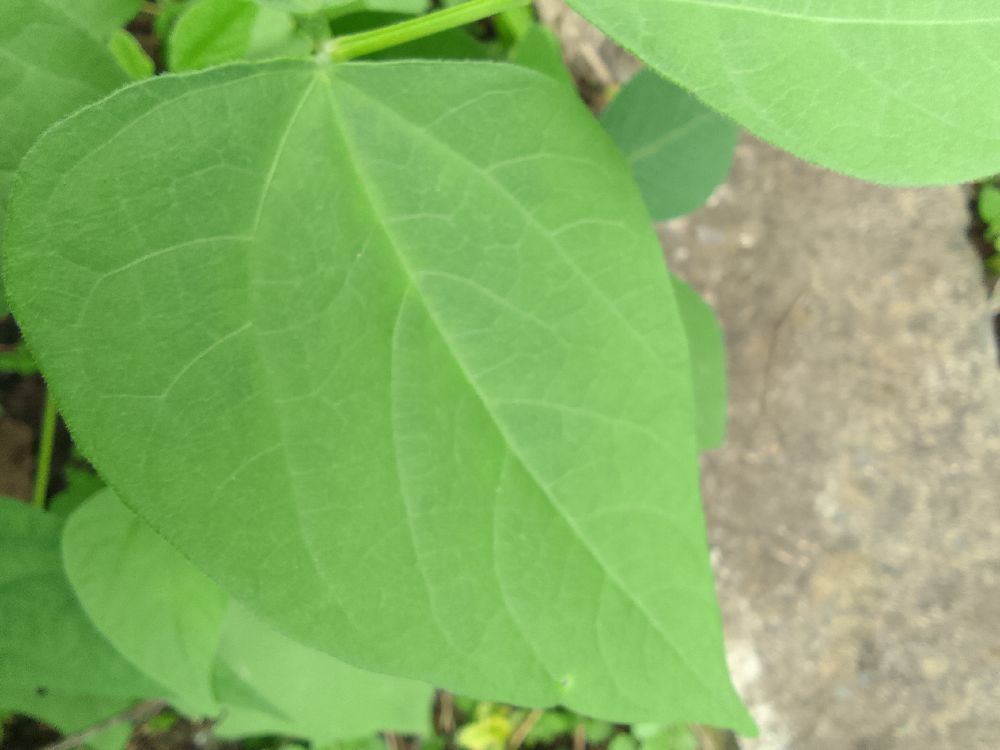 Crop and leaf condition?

common bean, healthy
